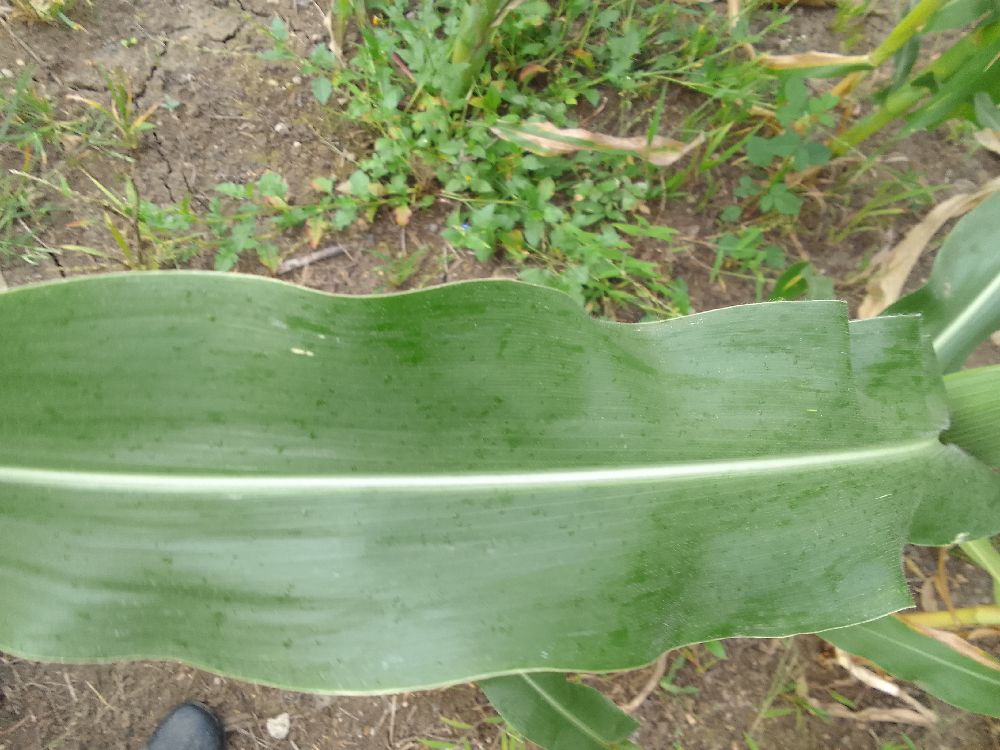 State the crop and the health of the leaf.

maize, healthy
